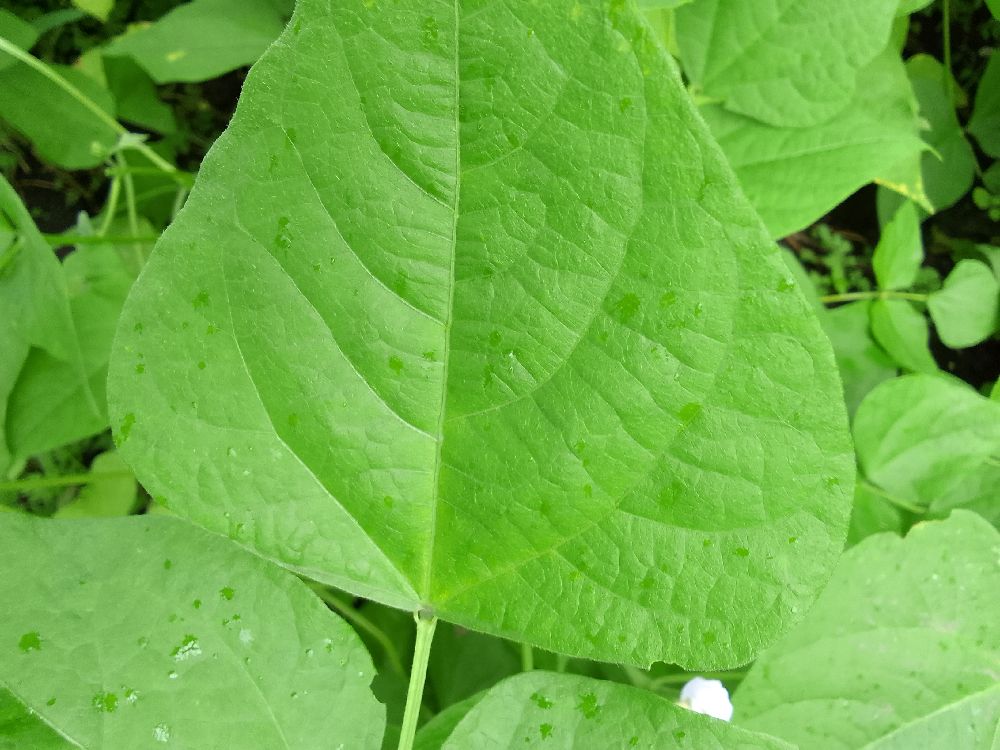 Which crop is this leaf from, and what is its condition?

common bean, healthy
